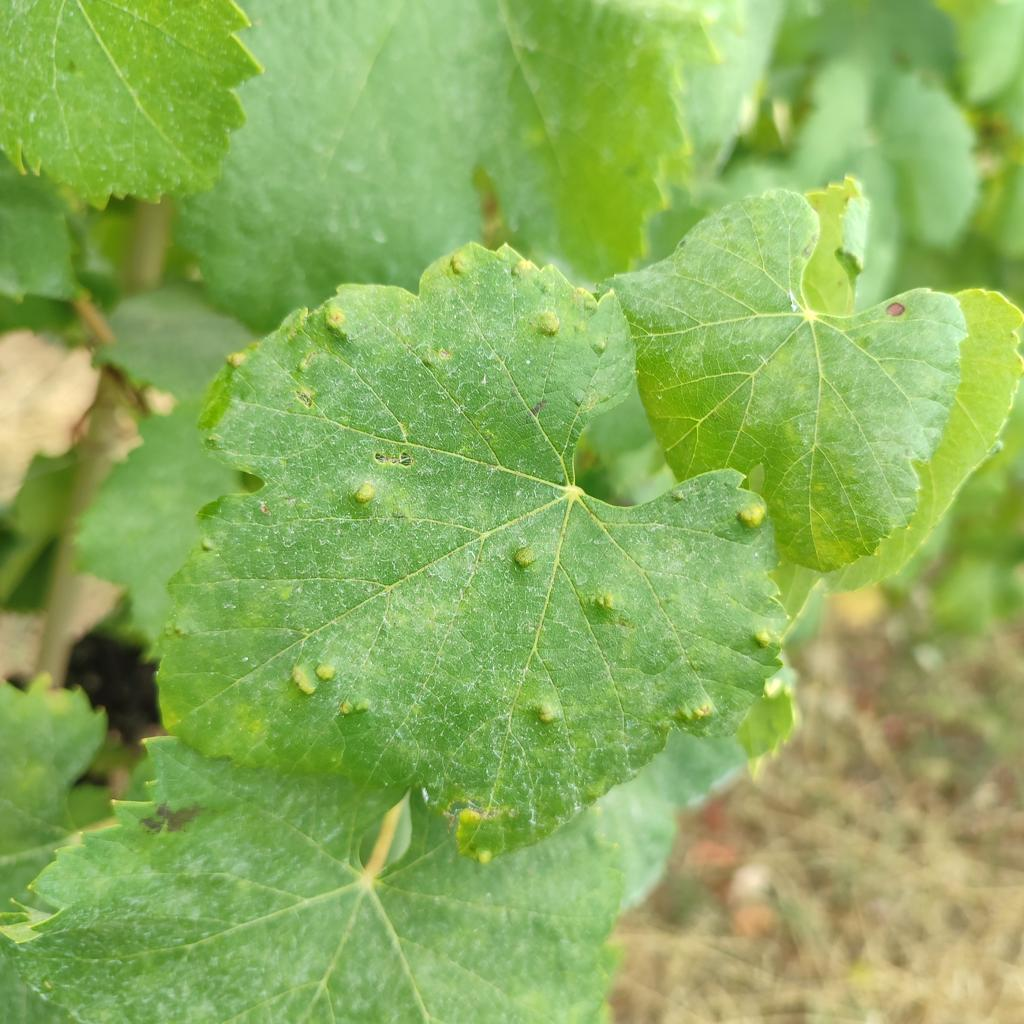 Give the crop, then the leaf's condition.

grapevine, erineum mite
